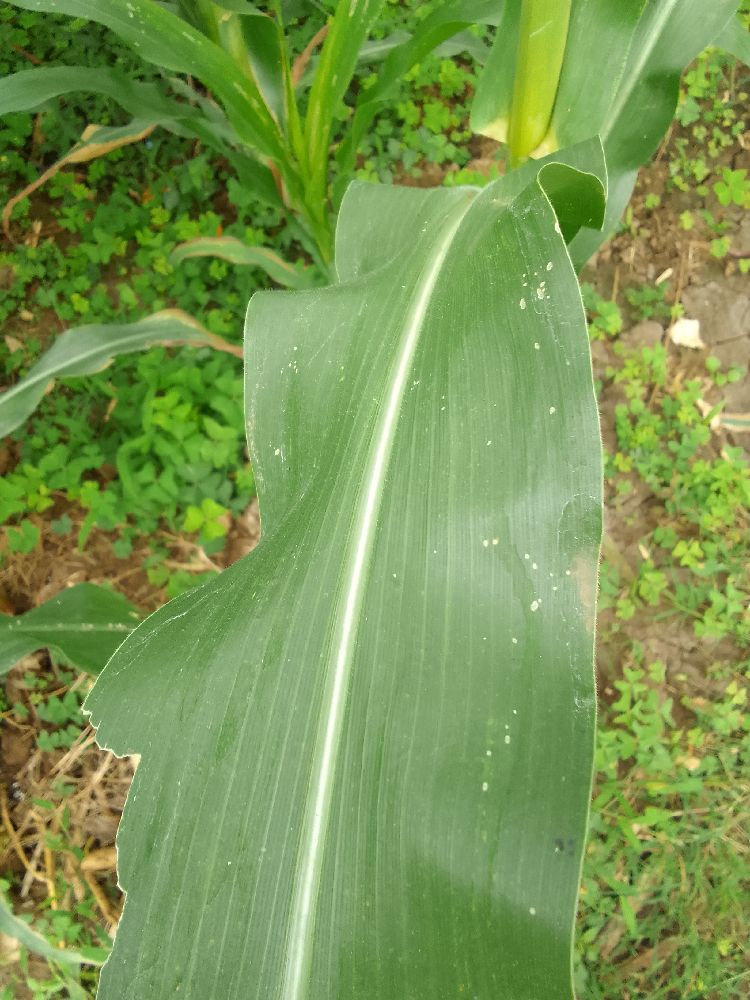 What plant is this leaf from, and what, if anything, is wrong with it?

maize, healthy
